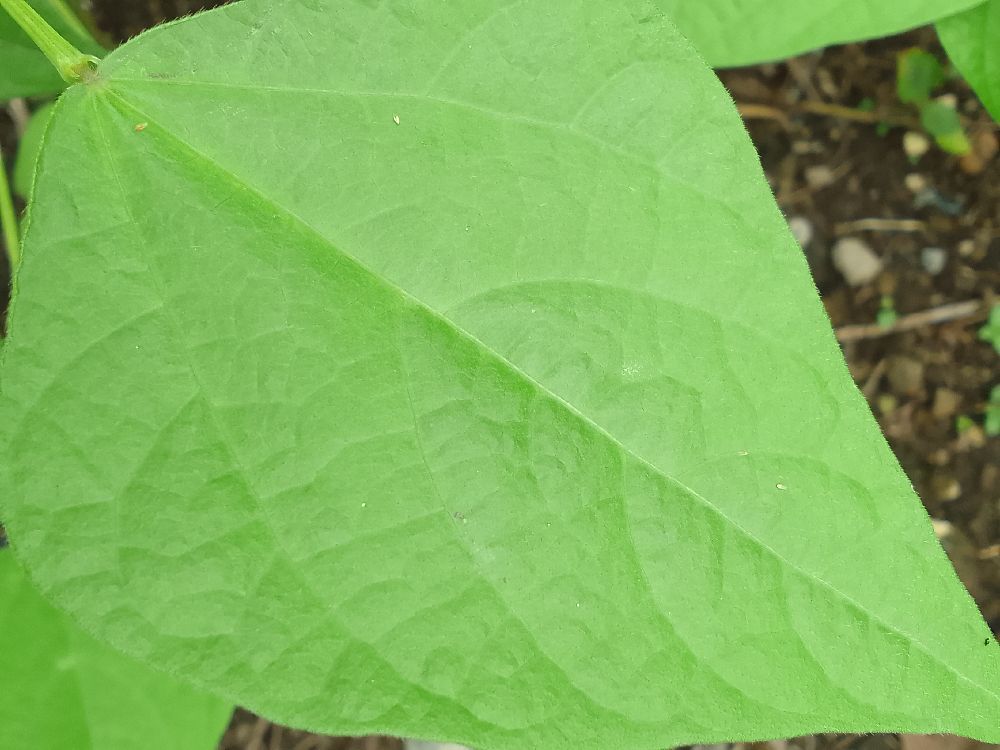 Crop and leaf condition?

common bean, healthy
